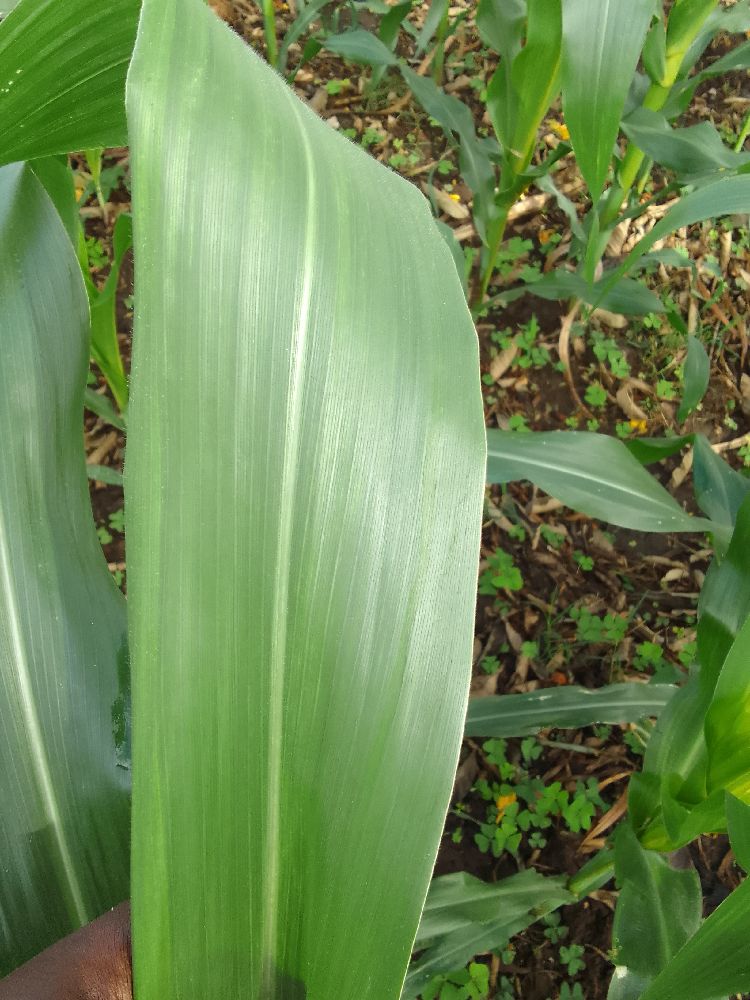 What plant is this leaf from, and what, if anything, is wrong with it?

maize, healthy
